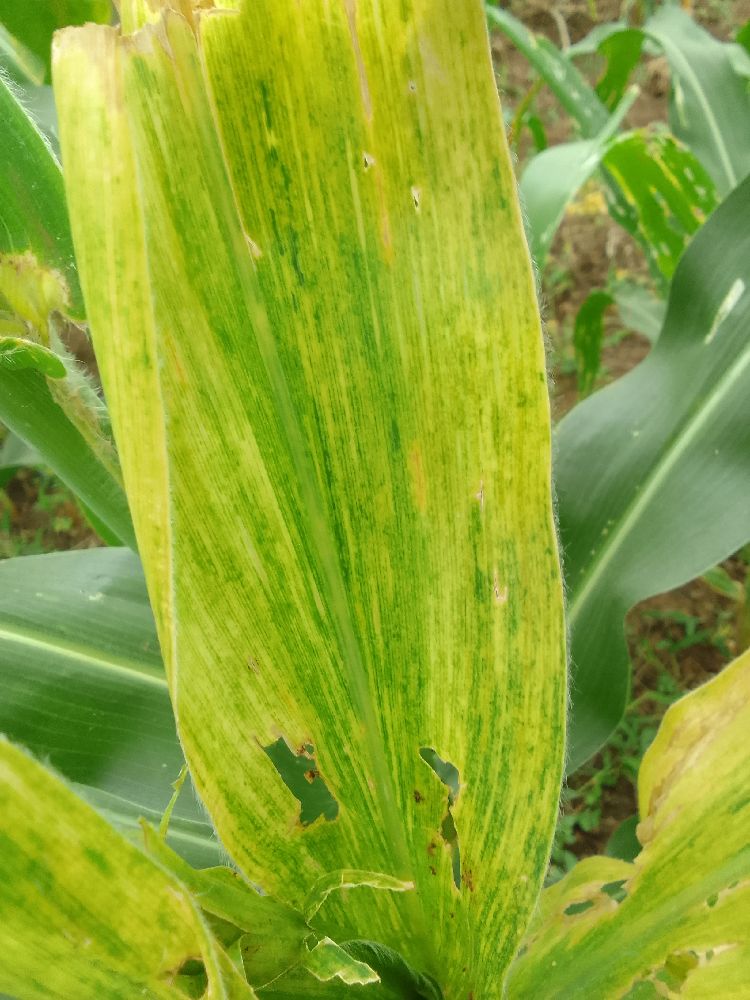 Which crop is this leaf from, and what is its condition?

maize, maize lethal necrosis
